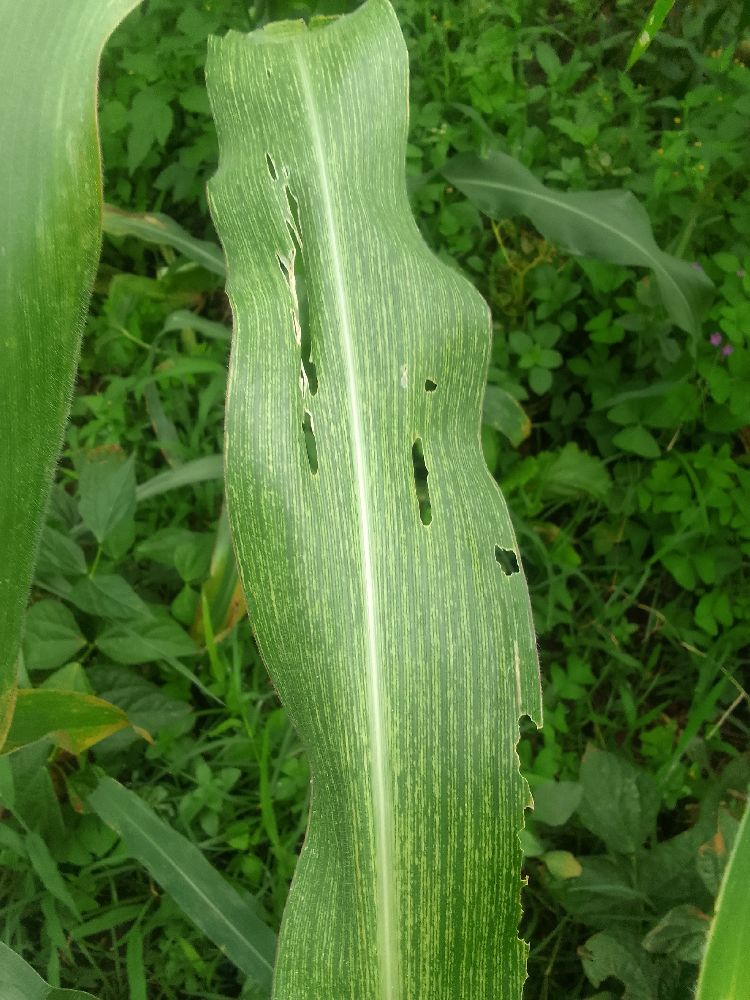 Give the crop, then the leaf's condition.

maize, maize streak virus
